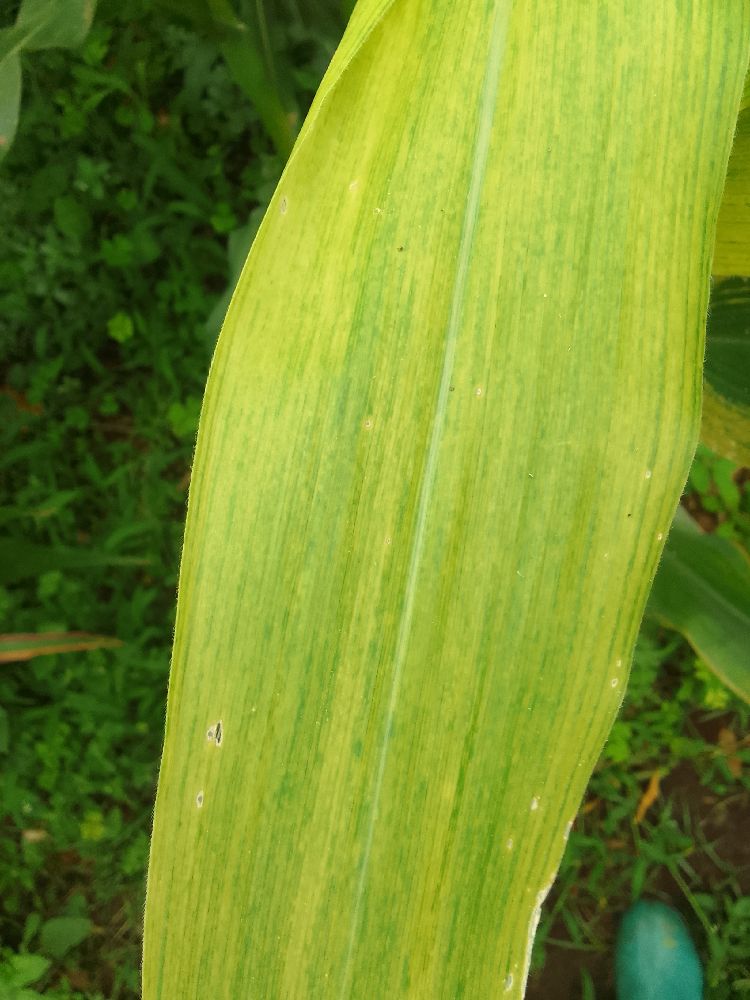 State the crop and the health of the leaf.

maize, maize lethal necrosis
